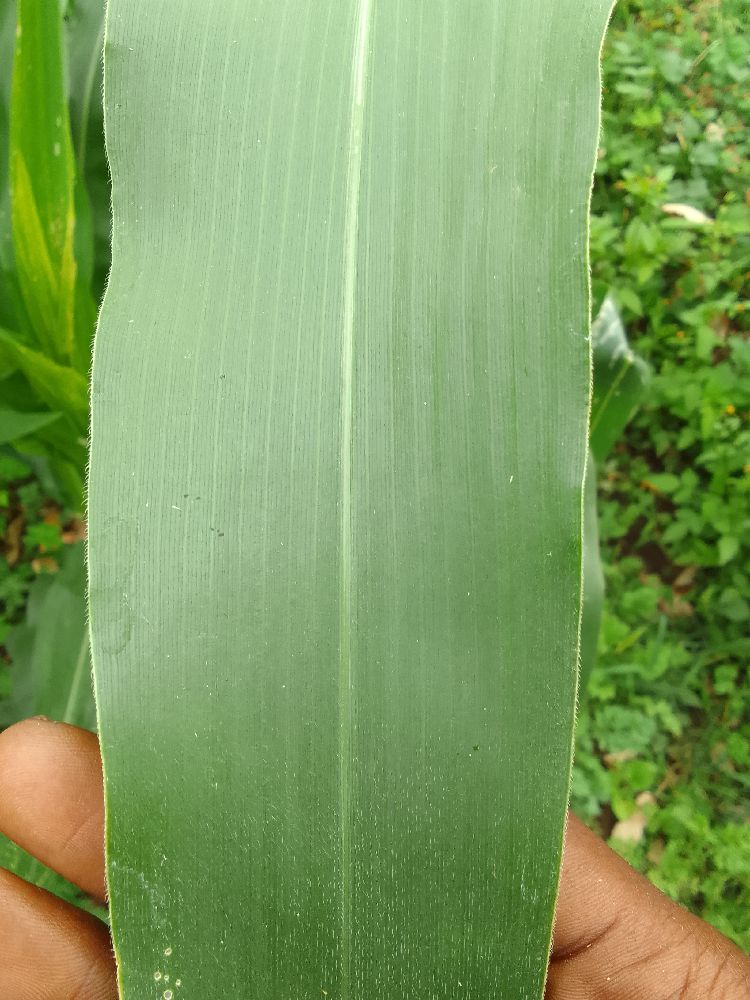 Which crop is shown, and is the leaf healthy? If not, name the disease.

maize, healthy
